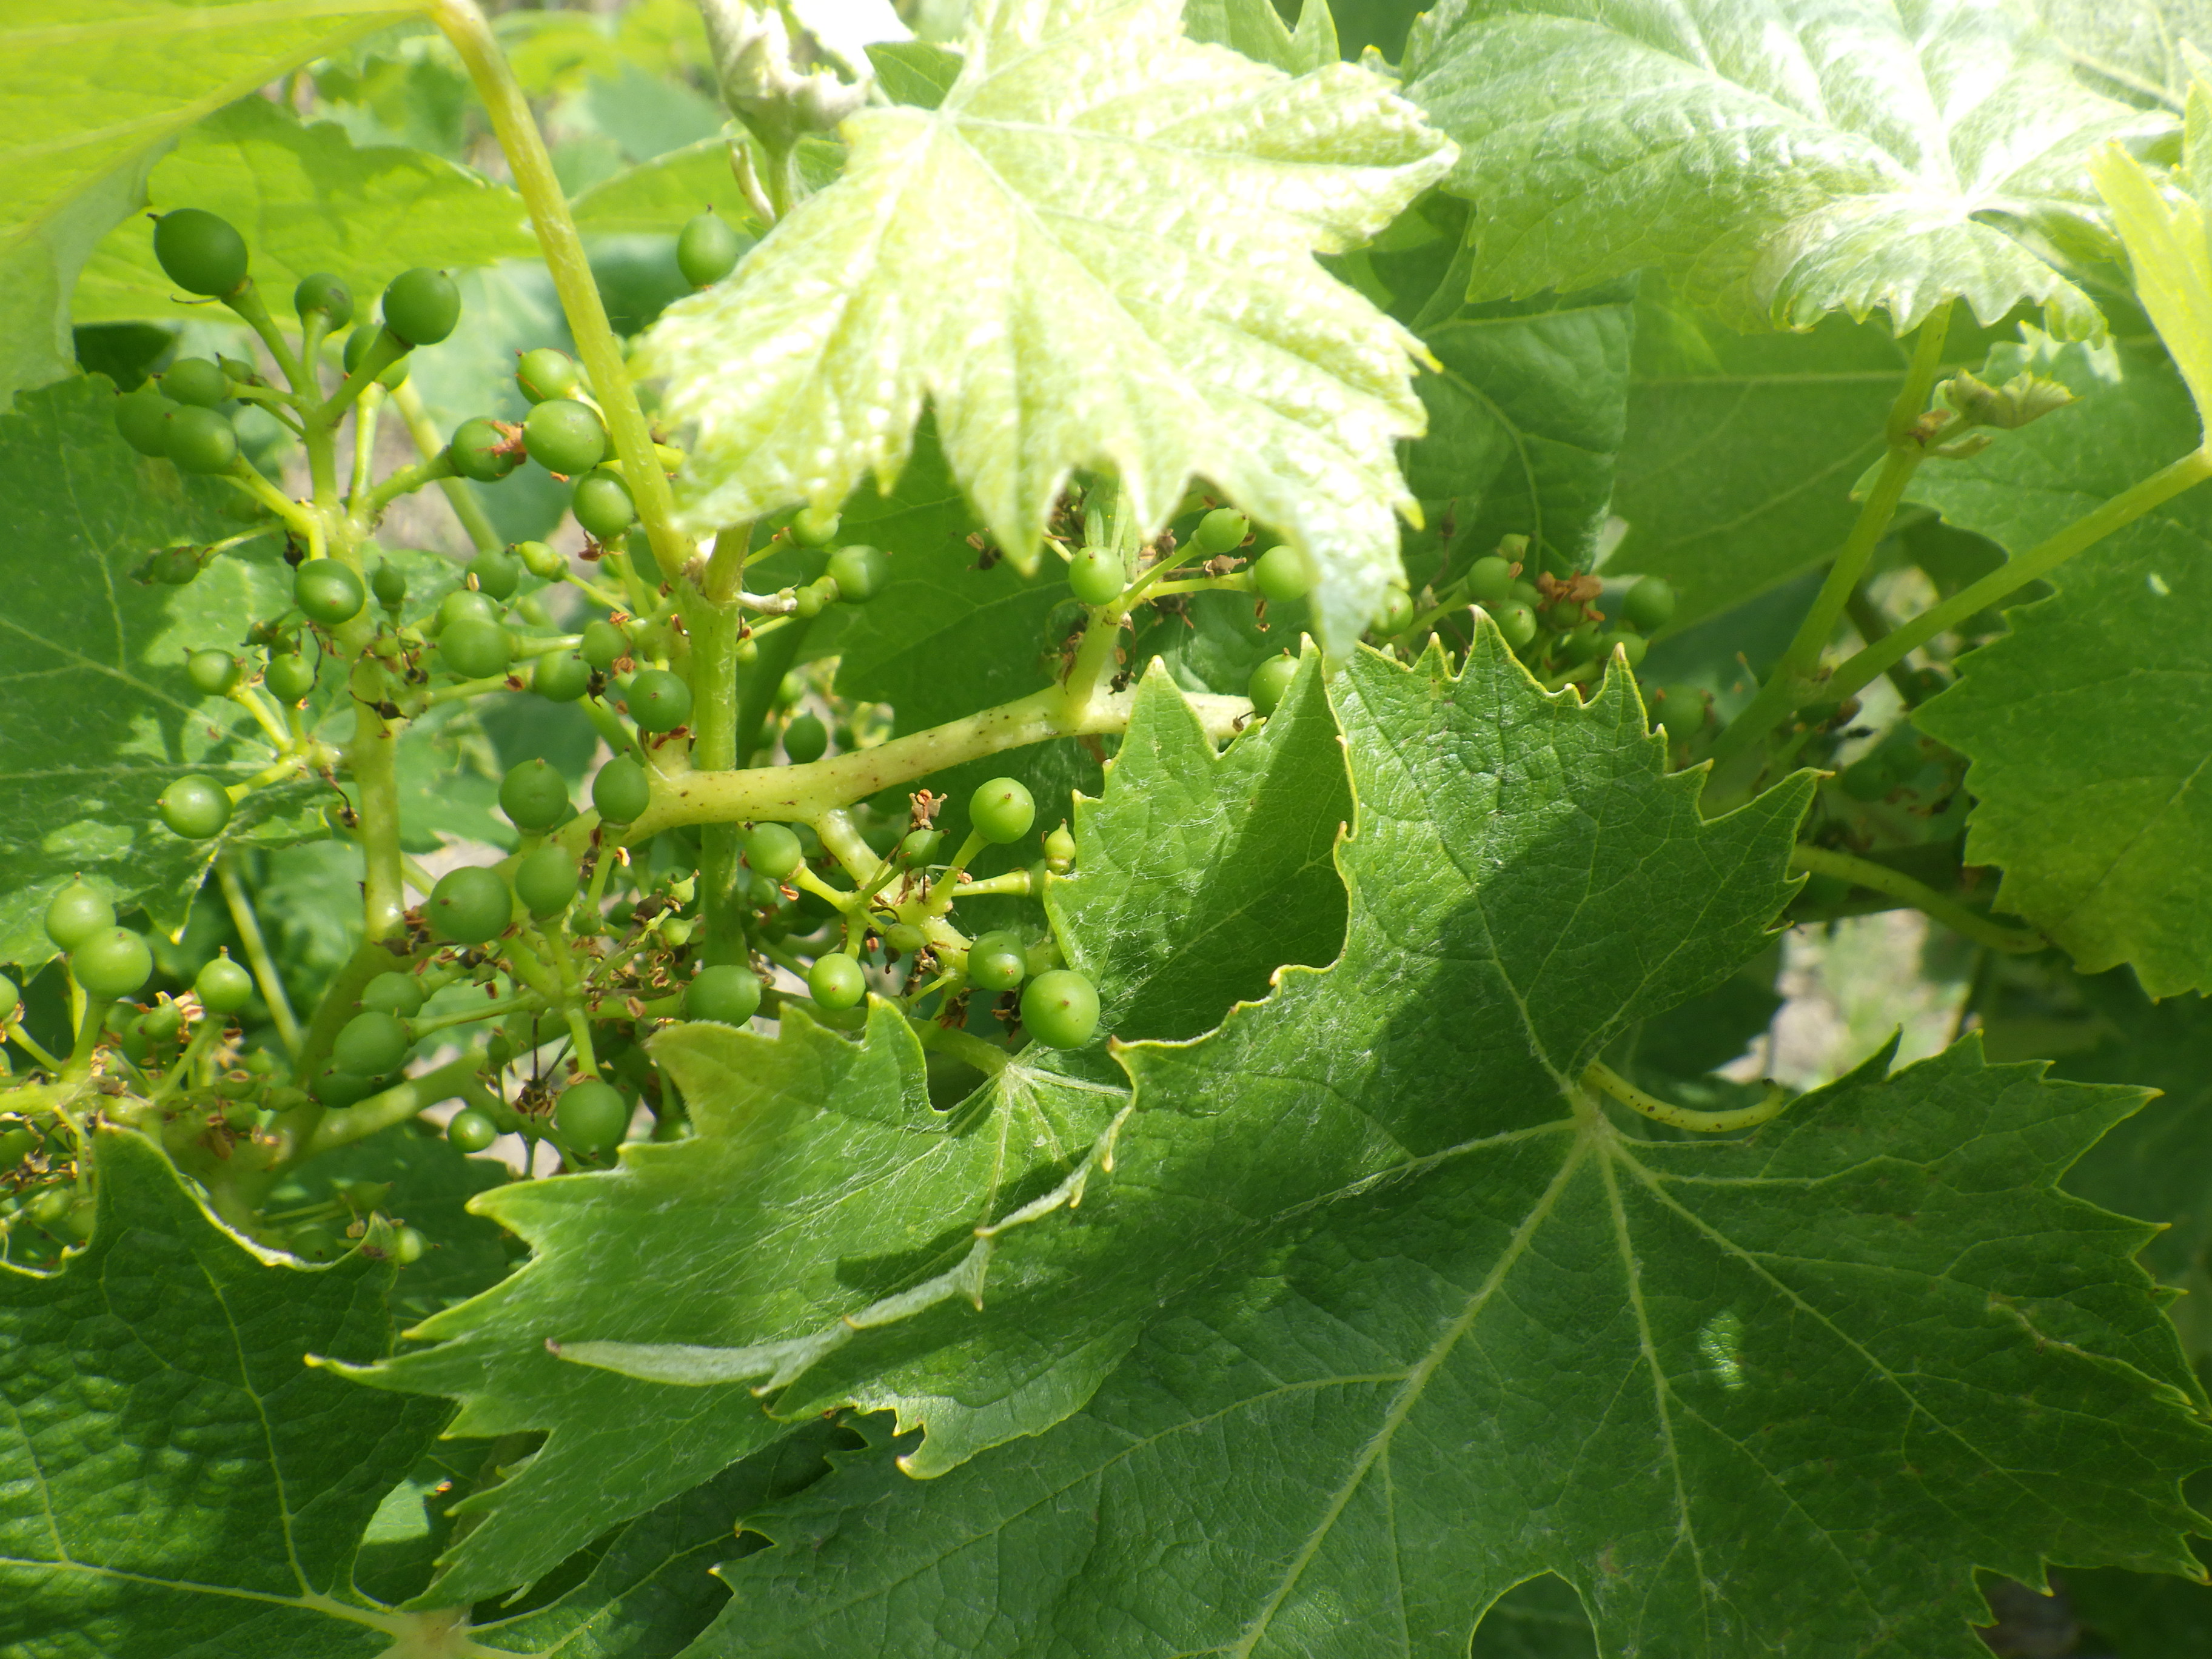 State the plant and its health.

grapevine, phytophagous
